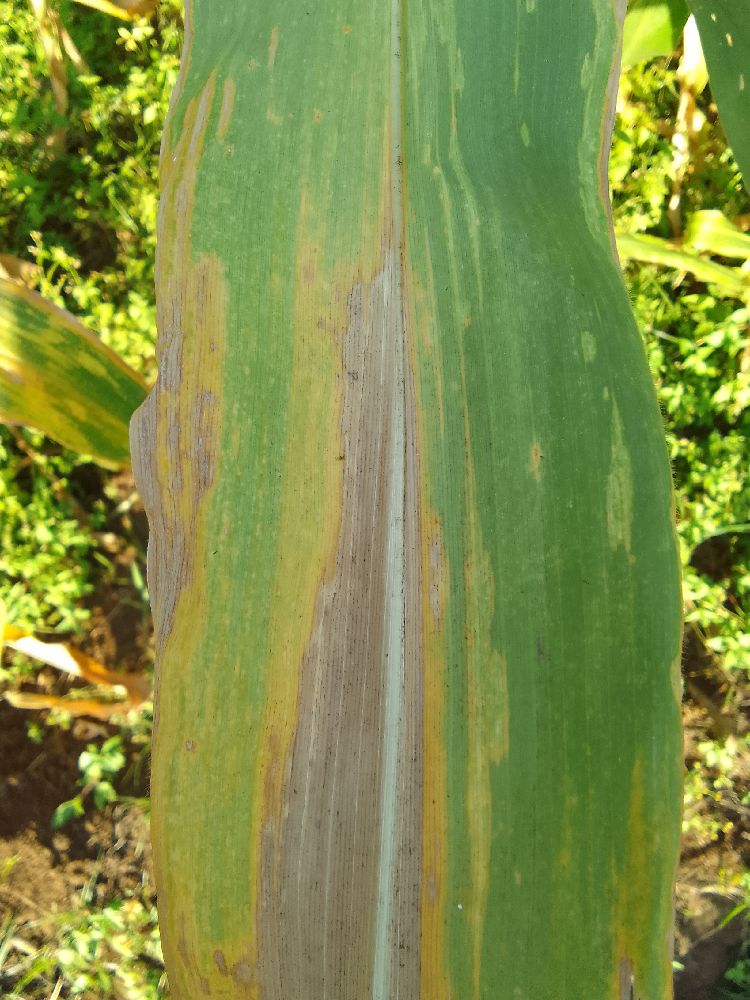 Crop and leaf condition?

maize, maize lethal necrosis
